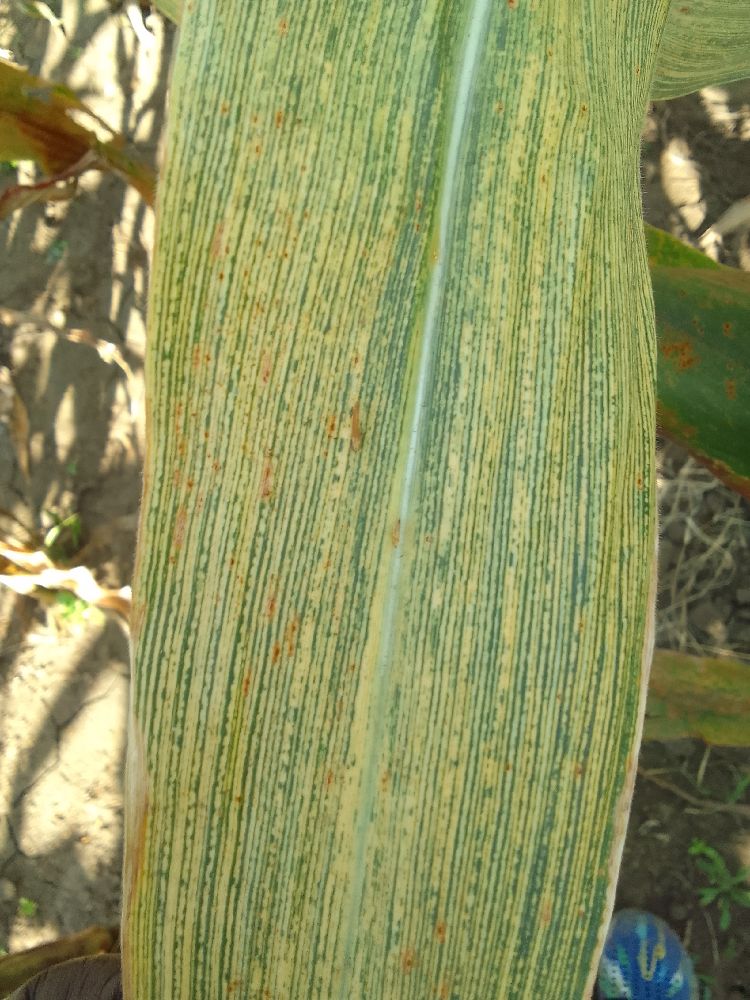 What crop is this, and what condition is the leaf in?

maize, maize streak virus
